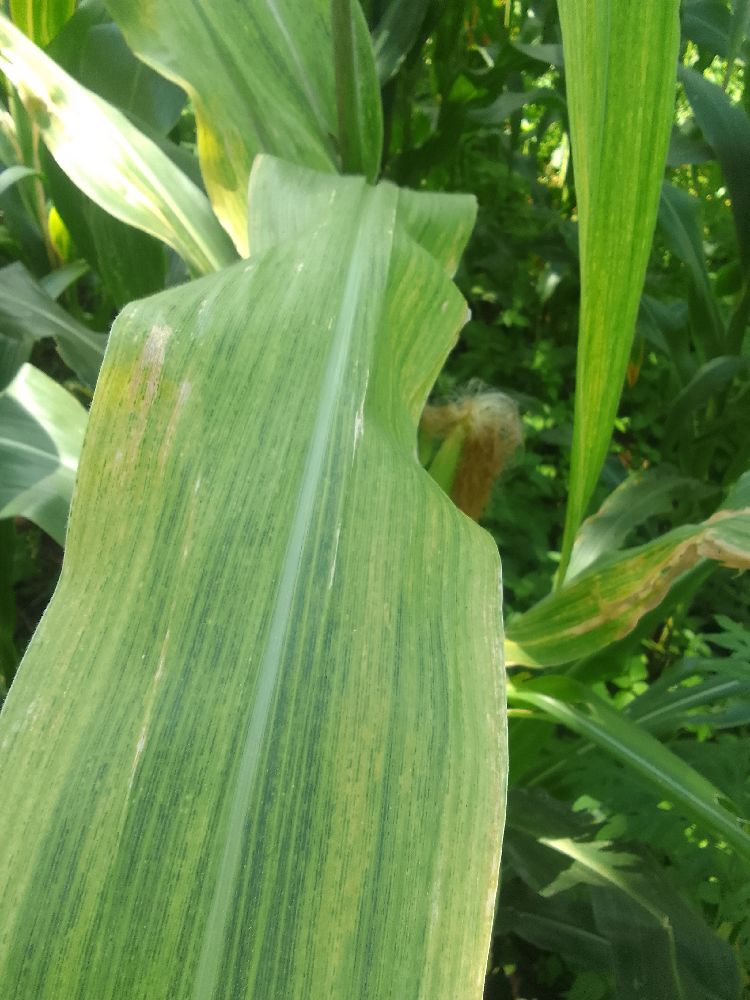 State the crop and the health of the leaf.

maize, maize lethal necrosis
